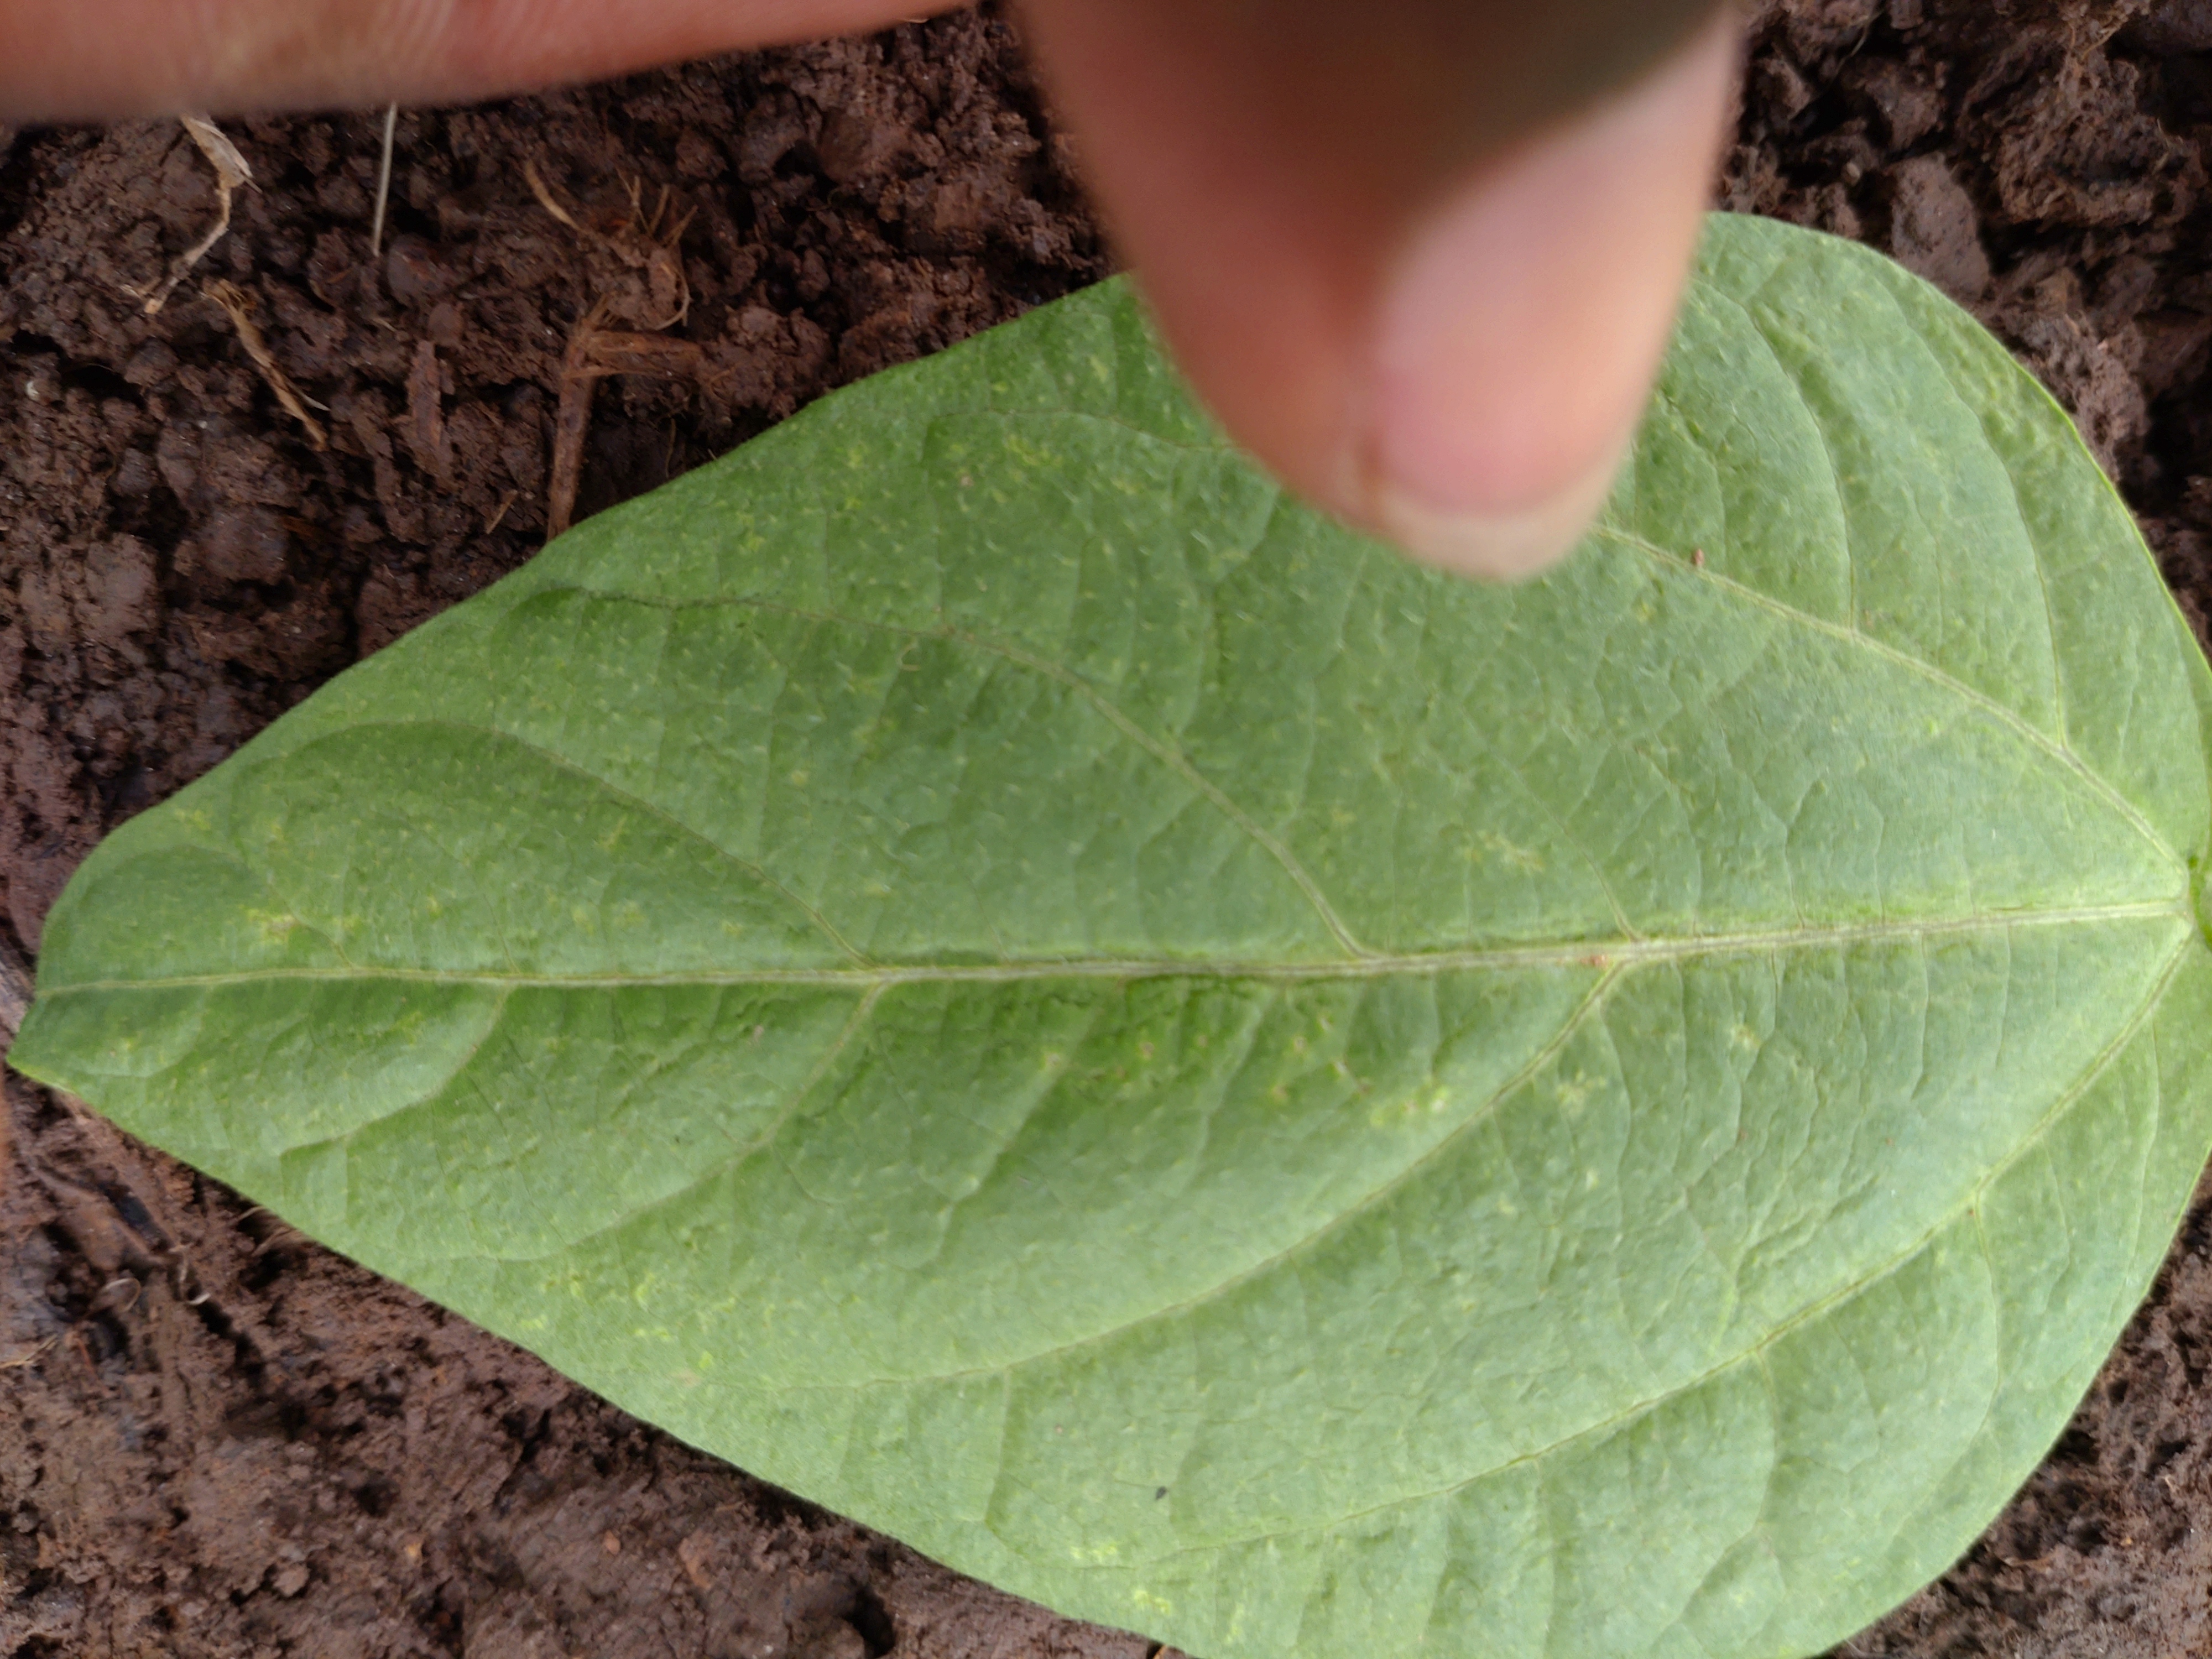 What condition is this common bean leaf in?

healthy
